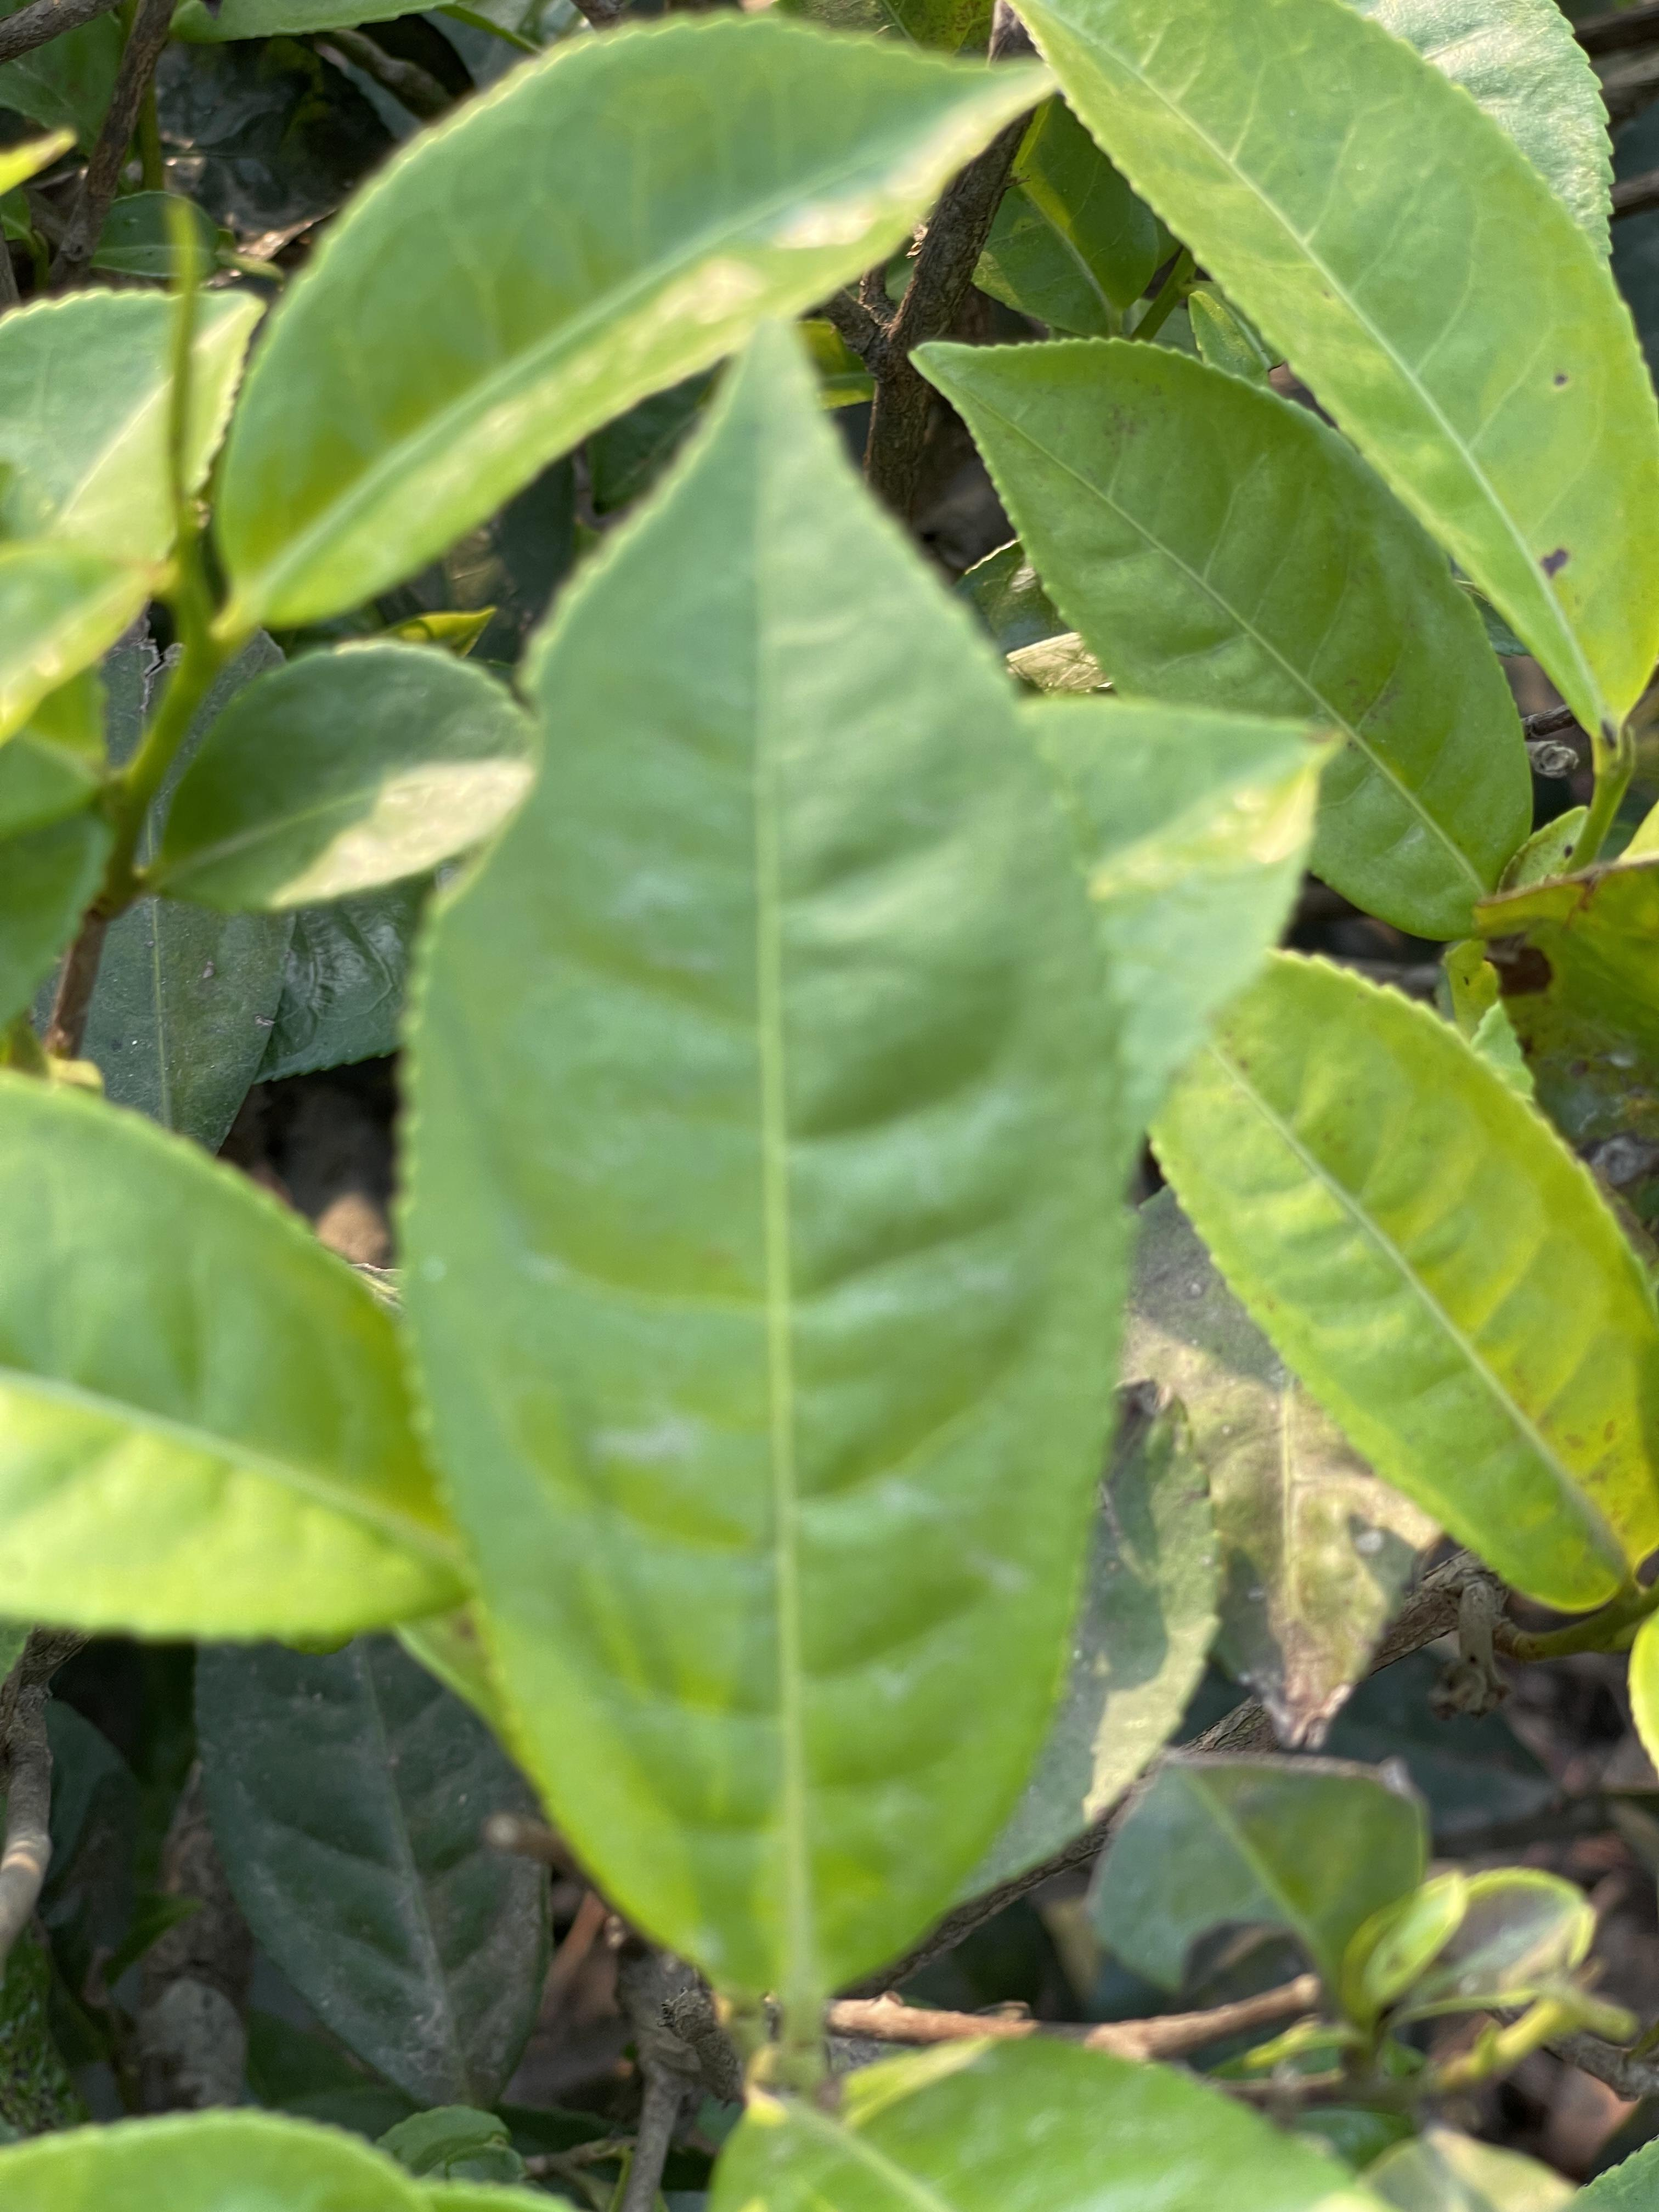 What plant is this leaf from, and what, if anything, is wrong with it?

tea, healthy leaf
